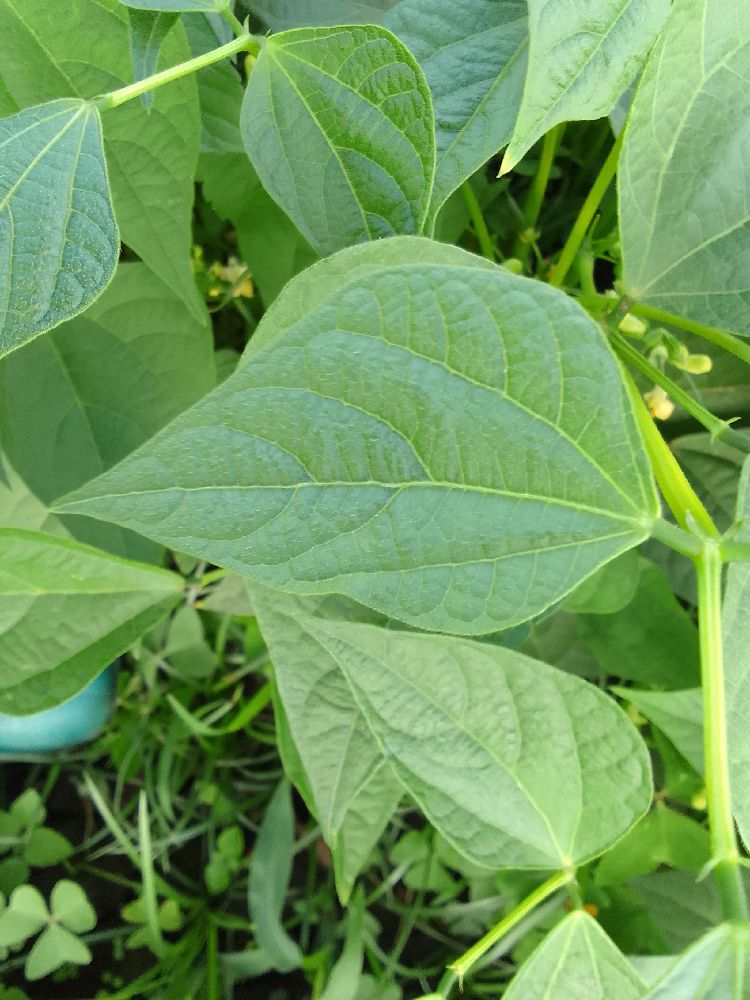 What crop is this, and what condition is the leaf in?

common bean, healthy
